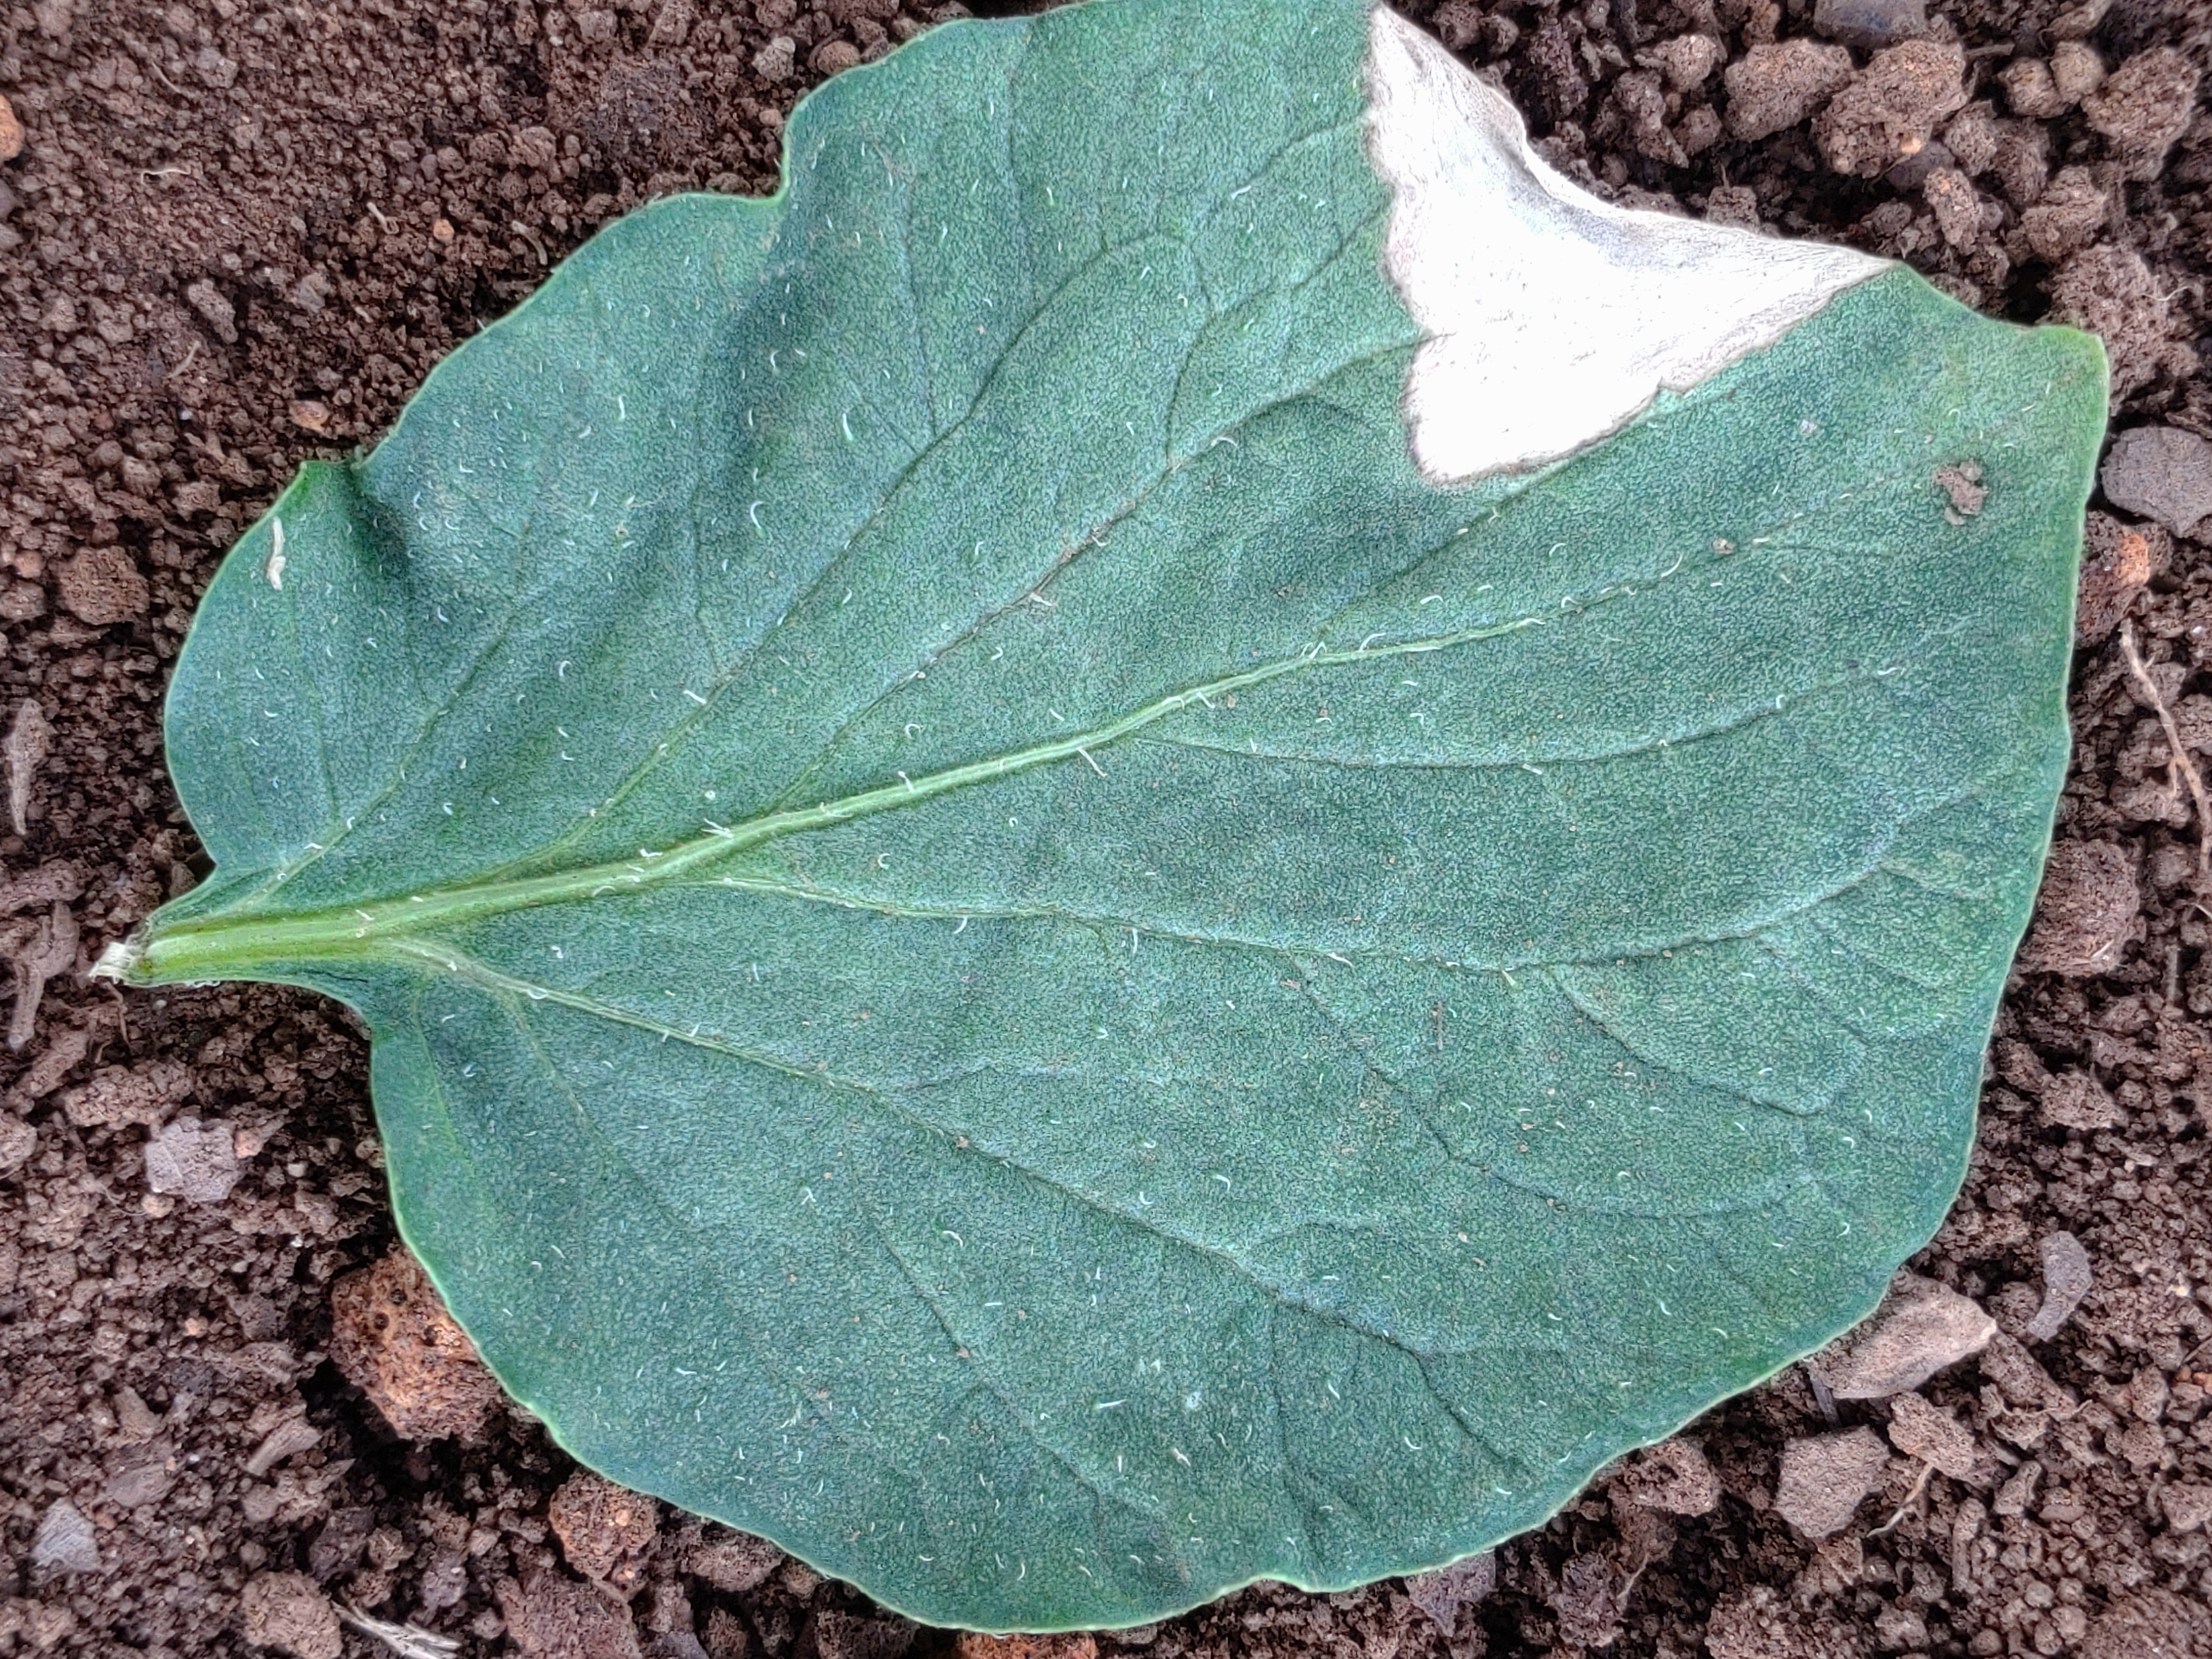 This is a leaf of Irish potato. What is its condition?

early blight
